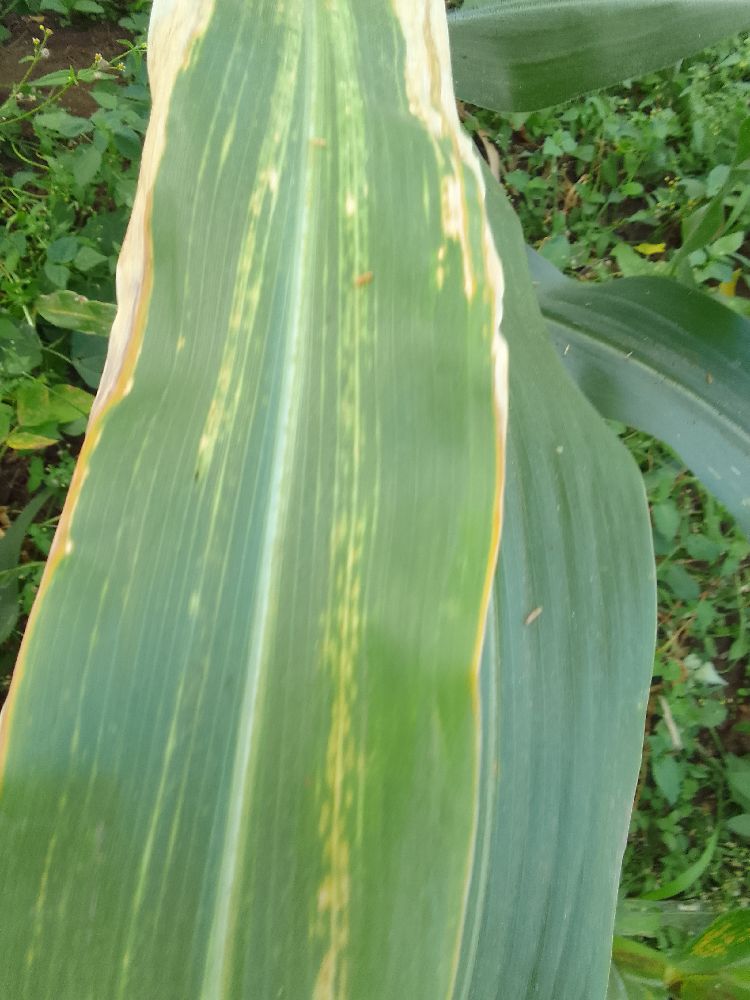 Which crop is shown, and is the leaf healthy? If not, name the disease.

maize, maize lethal necrosis
